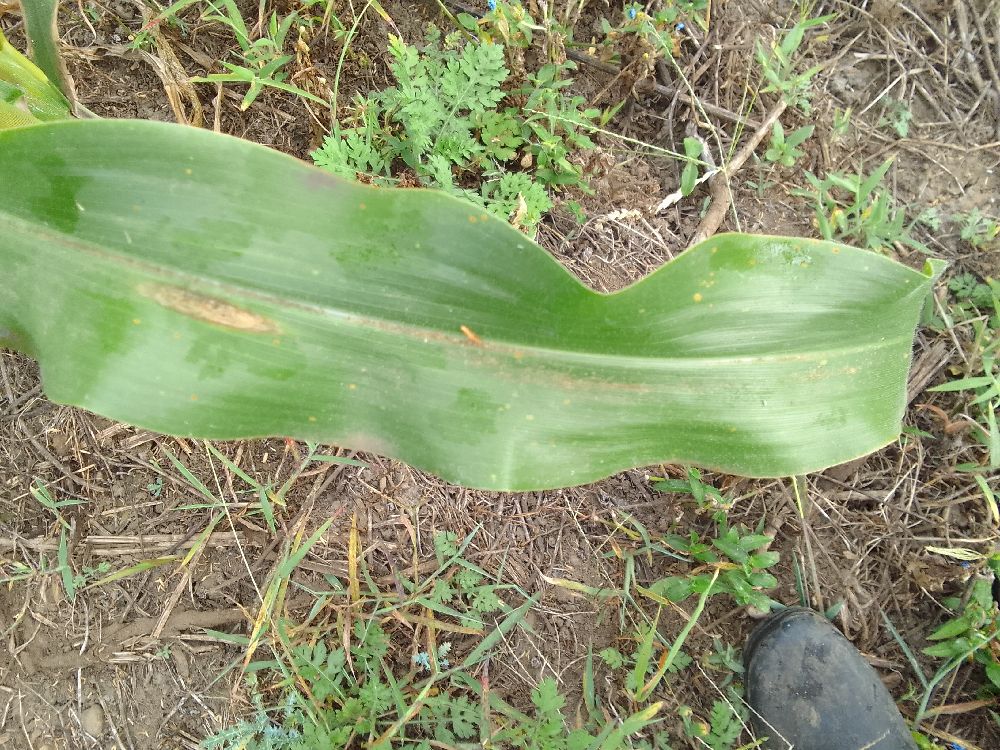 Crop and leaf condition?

maize, healthy
